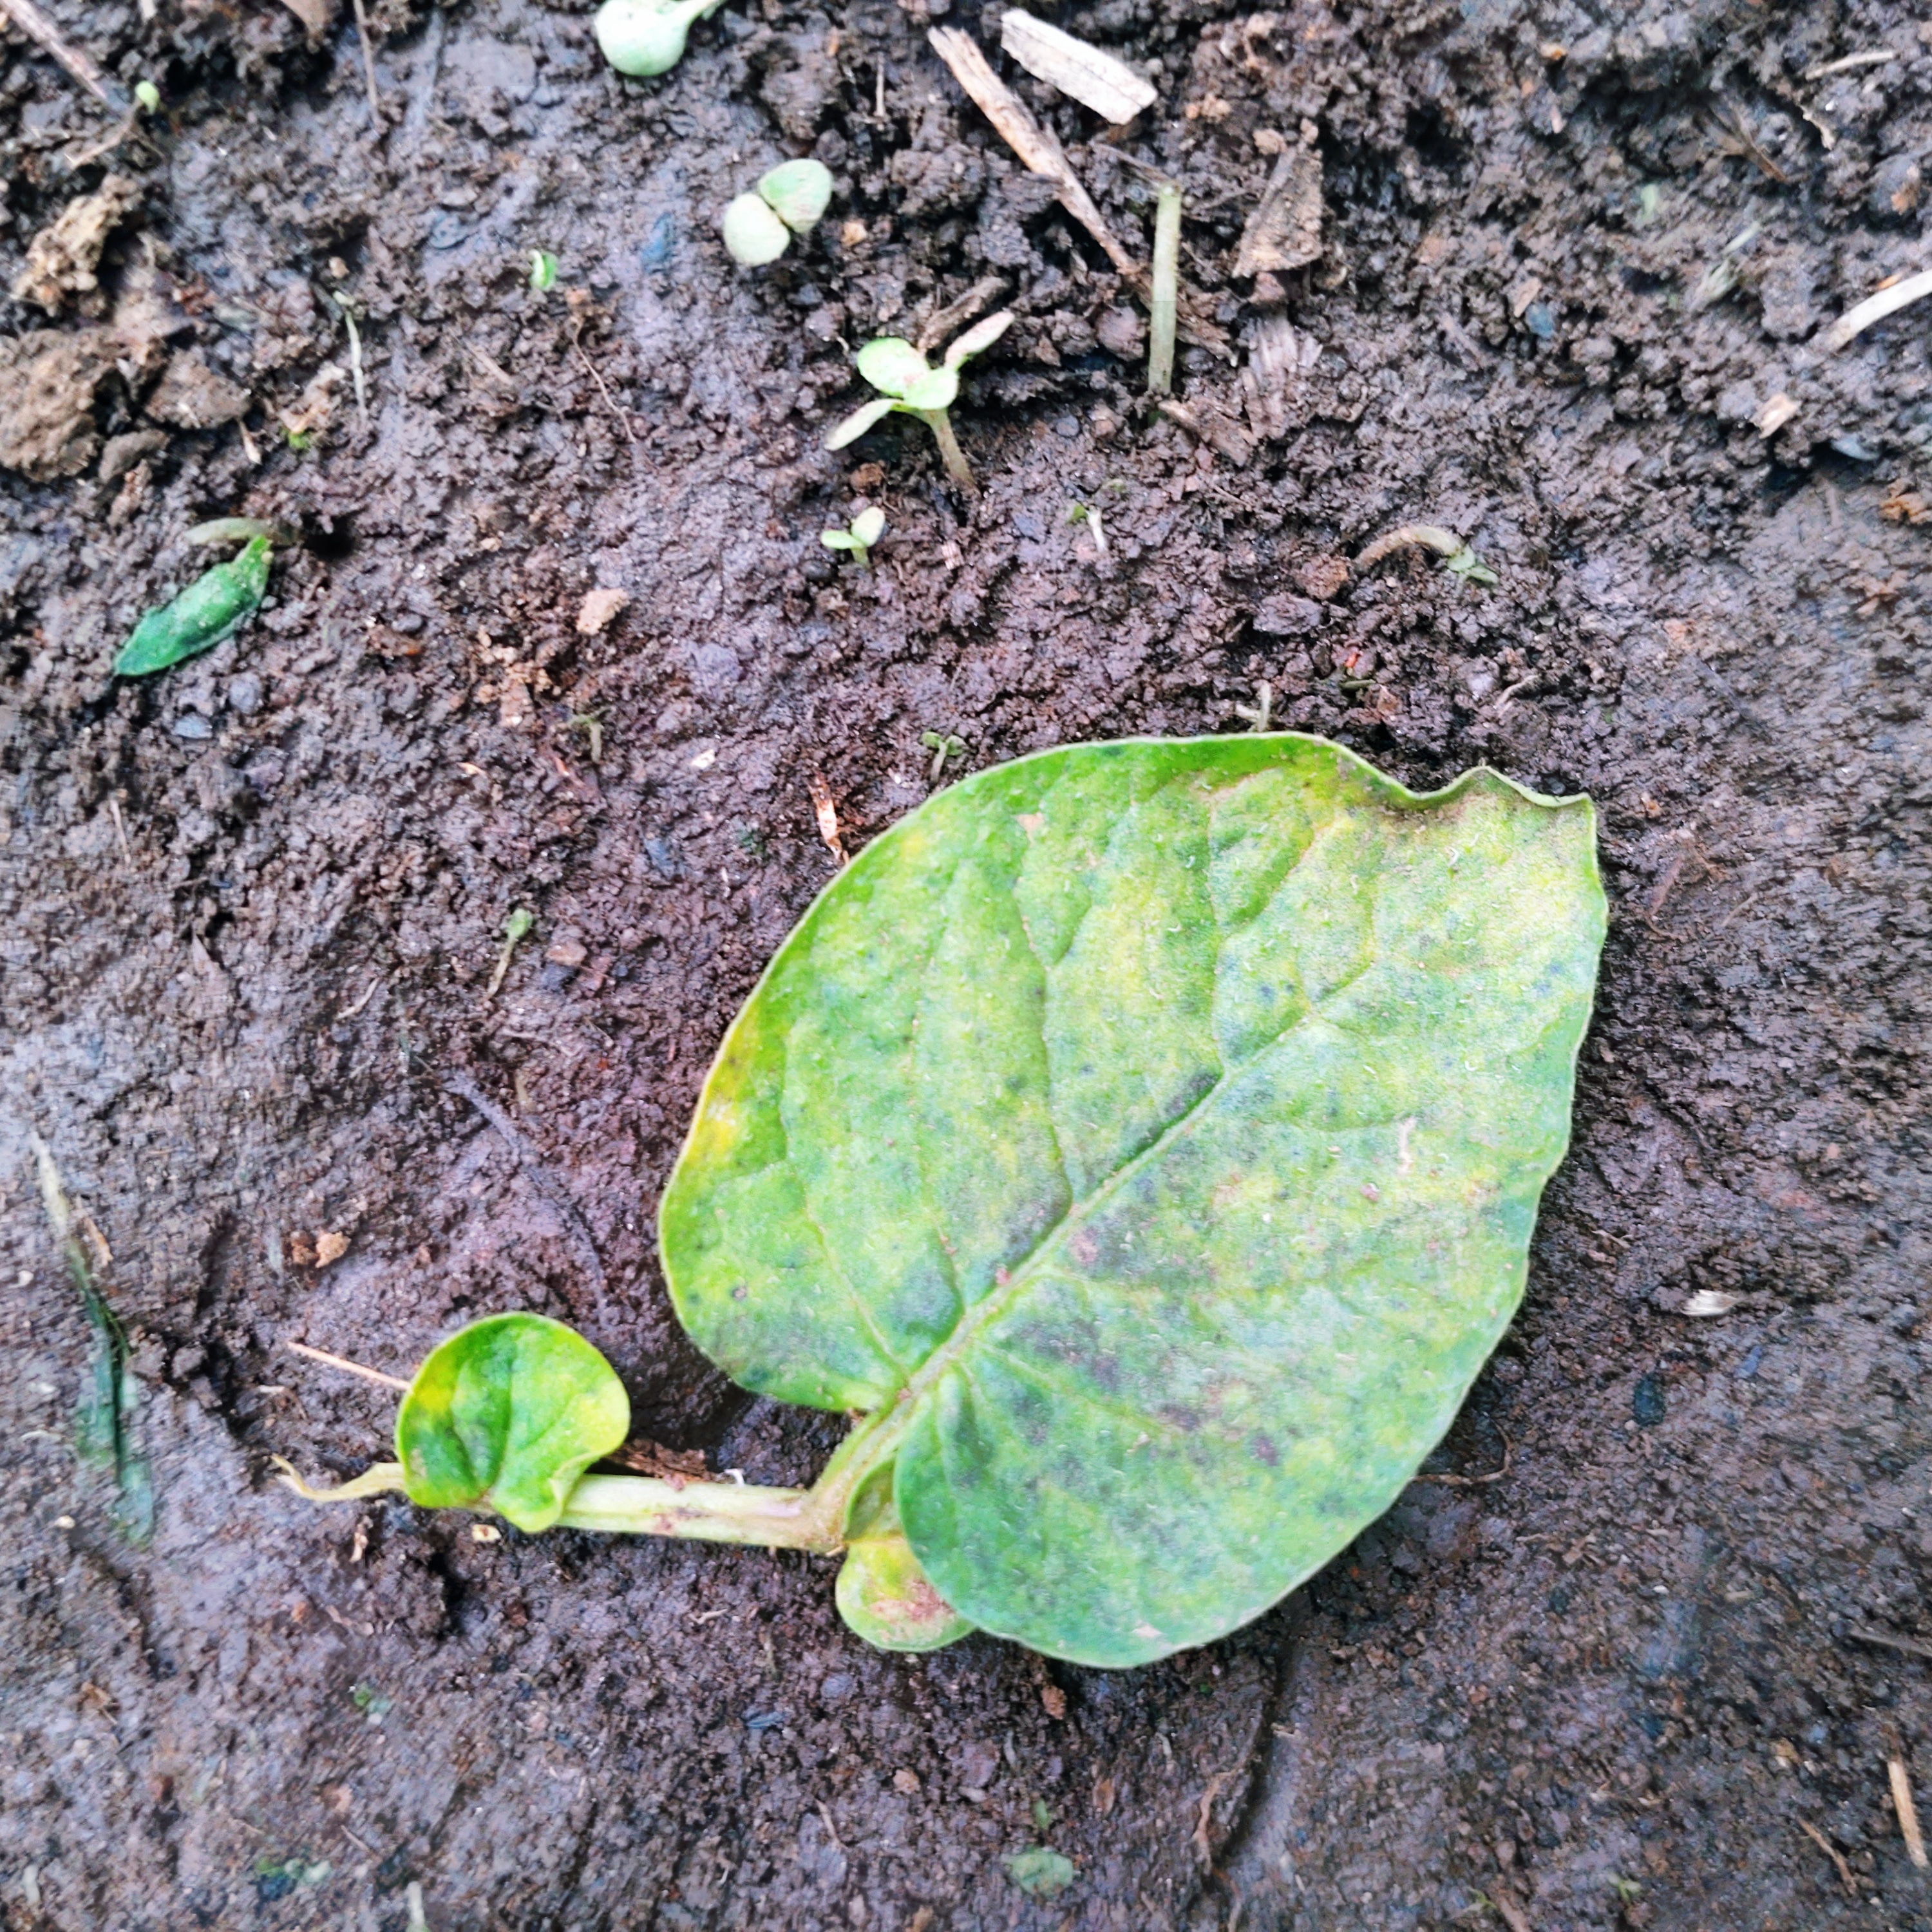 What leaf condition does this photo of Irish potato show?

late blight
